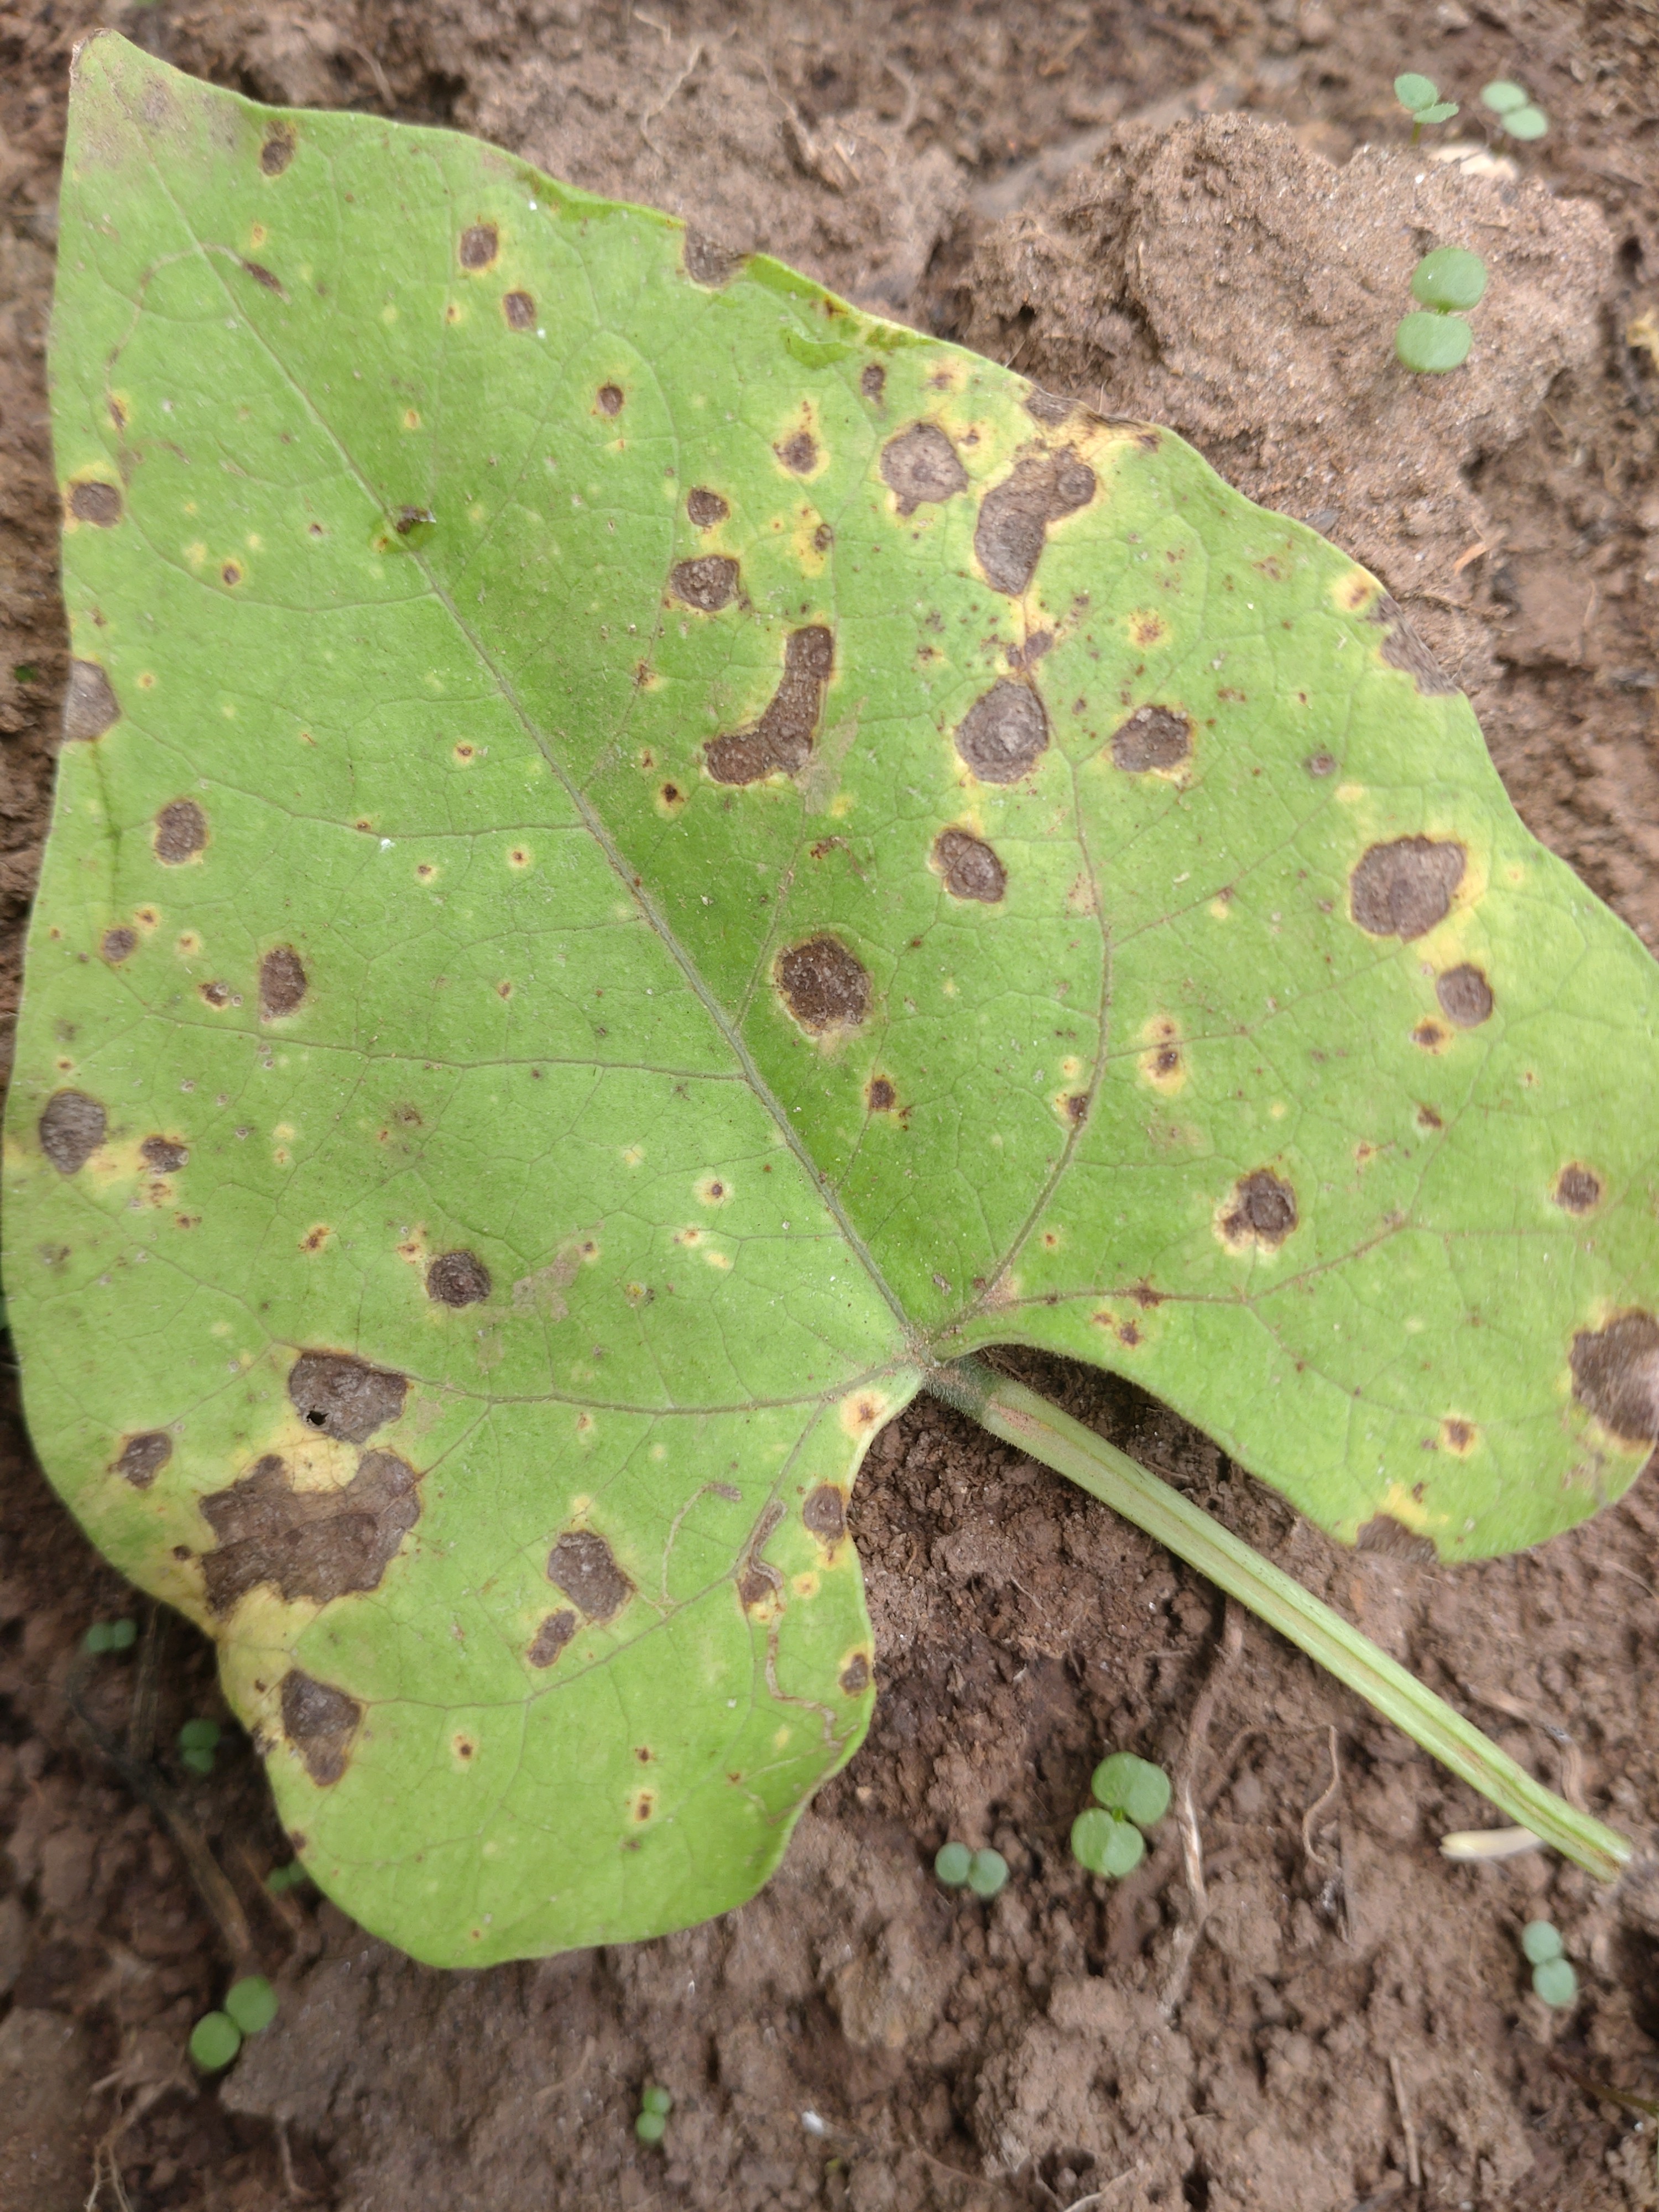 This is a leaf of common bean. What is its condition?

rust
